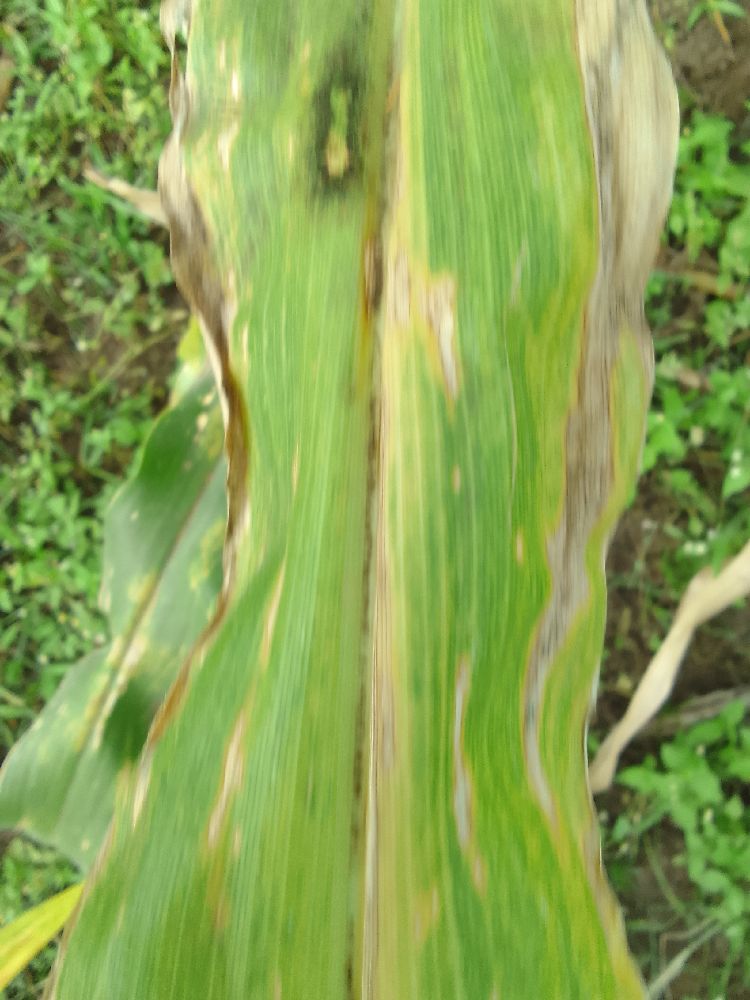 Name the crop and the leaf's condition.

maize, maize lethal necrosis
